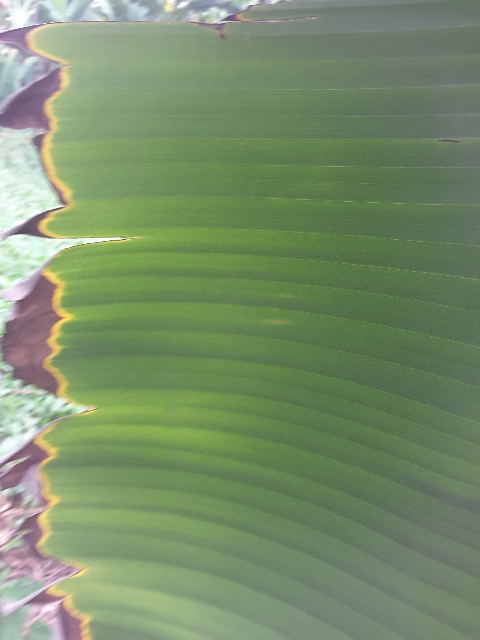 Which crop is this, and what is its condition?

banana, fusarium wilt race 1
